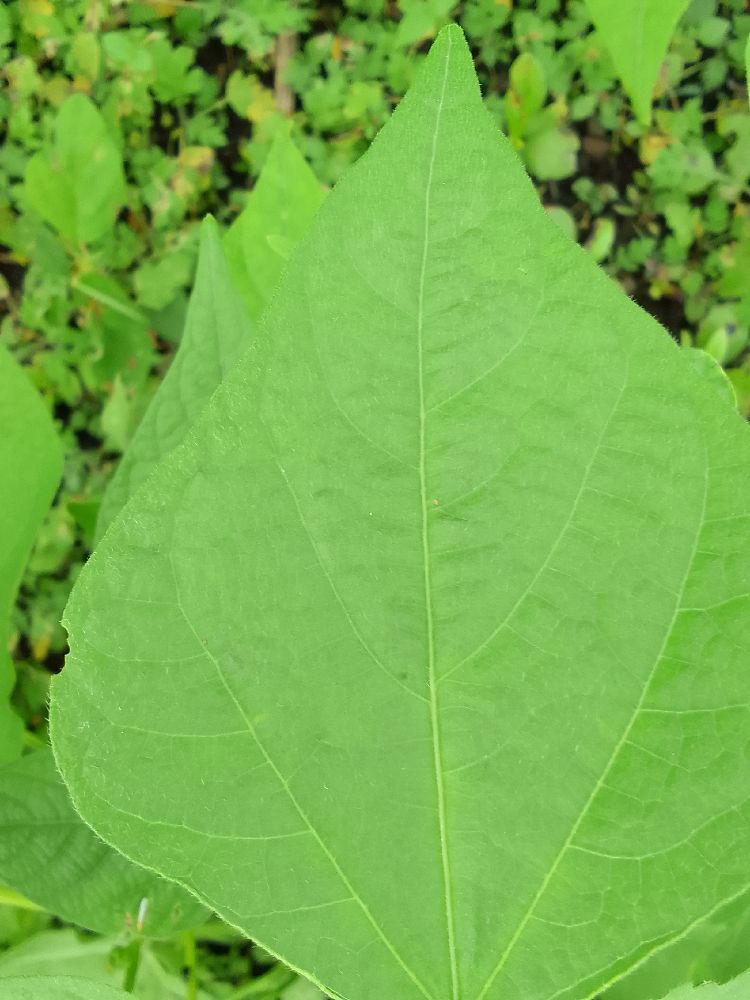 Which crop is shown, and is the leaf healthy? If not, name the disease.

common bean, healthy
